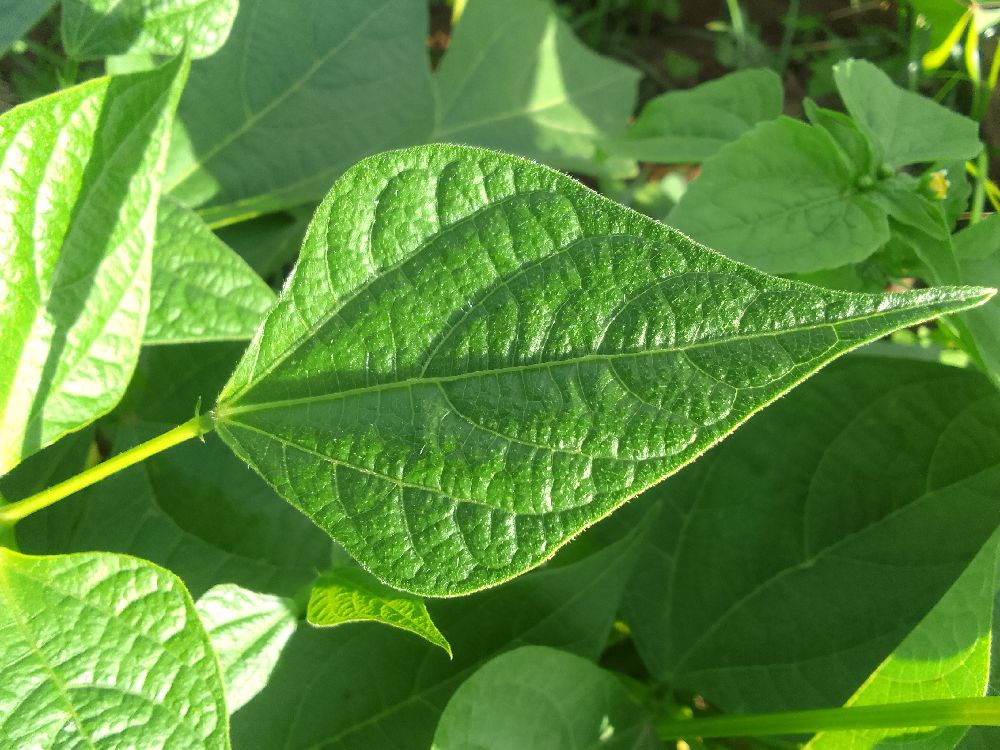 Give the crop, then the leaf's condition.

common bean, healthy
